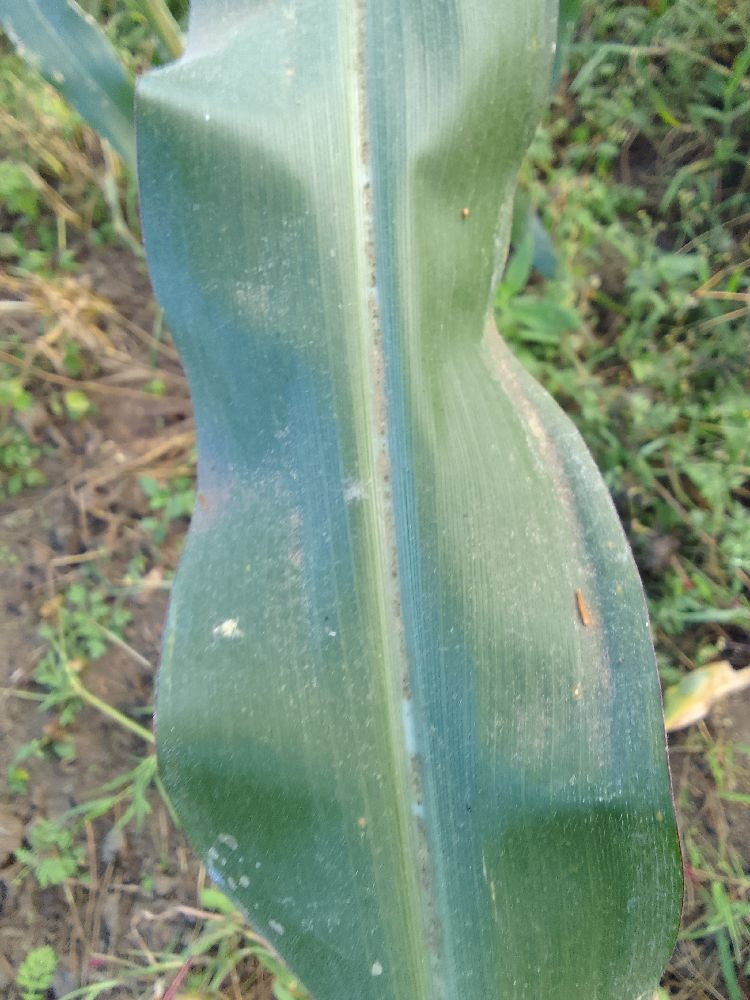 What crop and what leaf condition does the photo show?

maize, healthy
